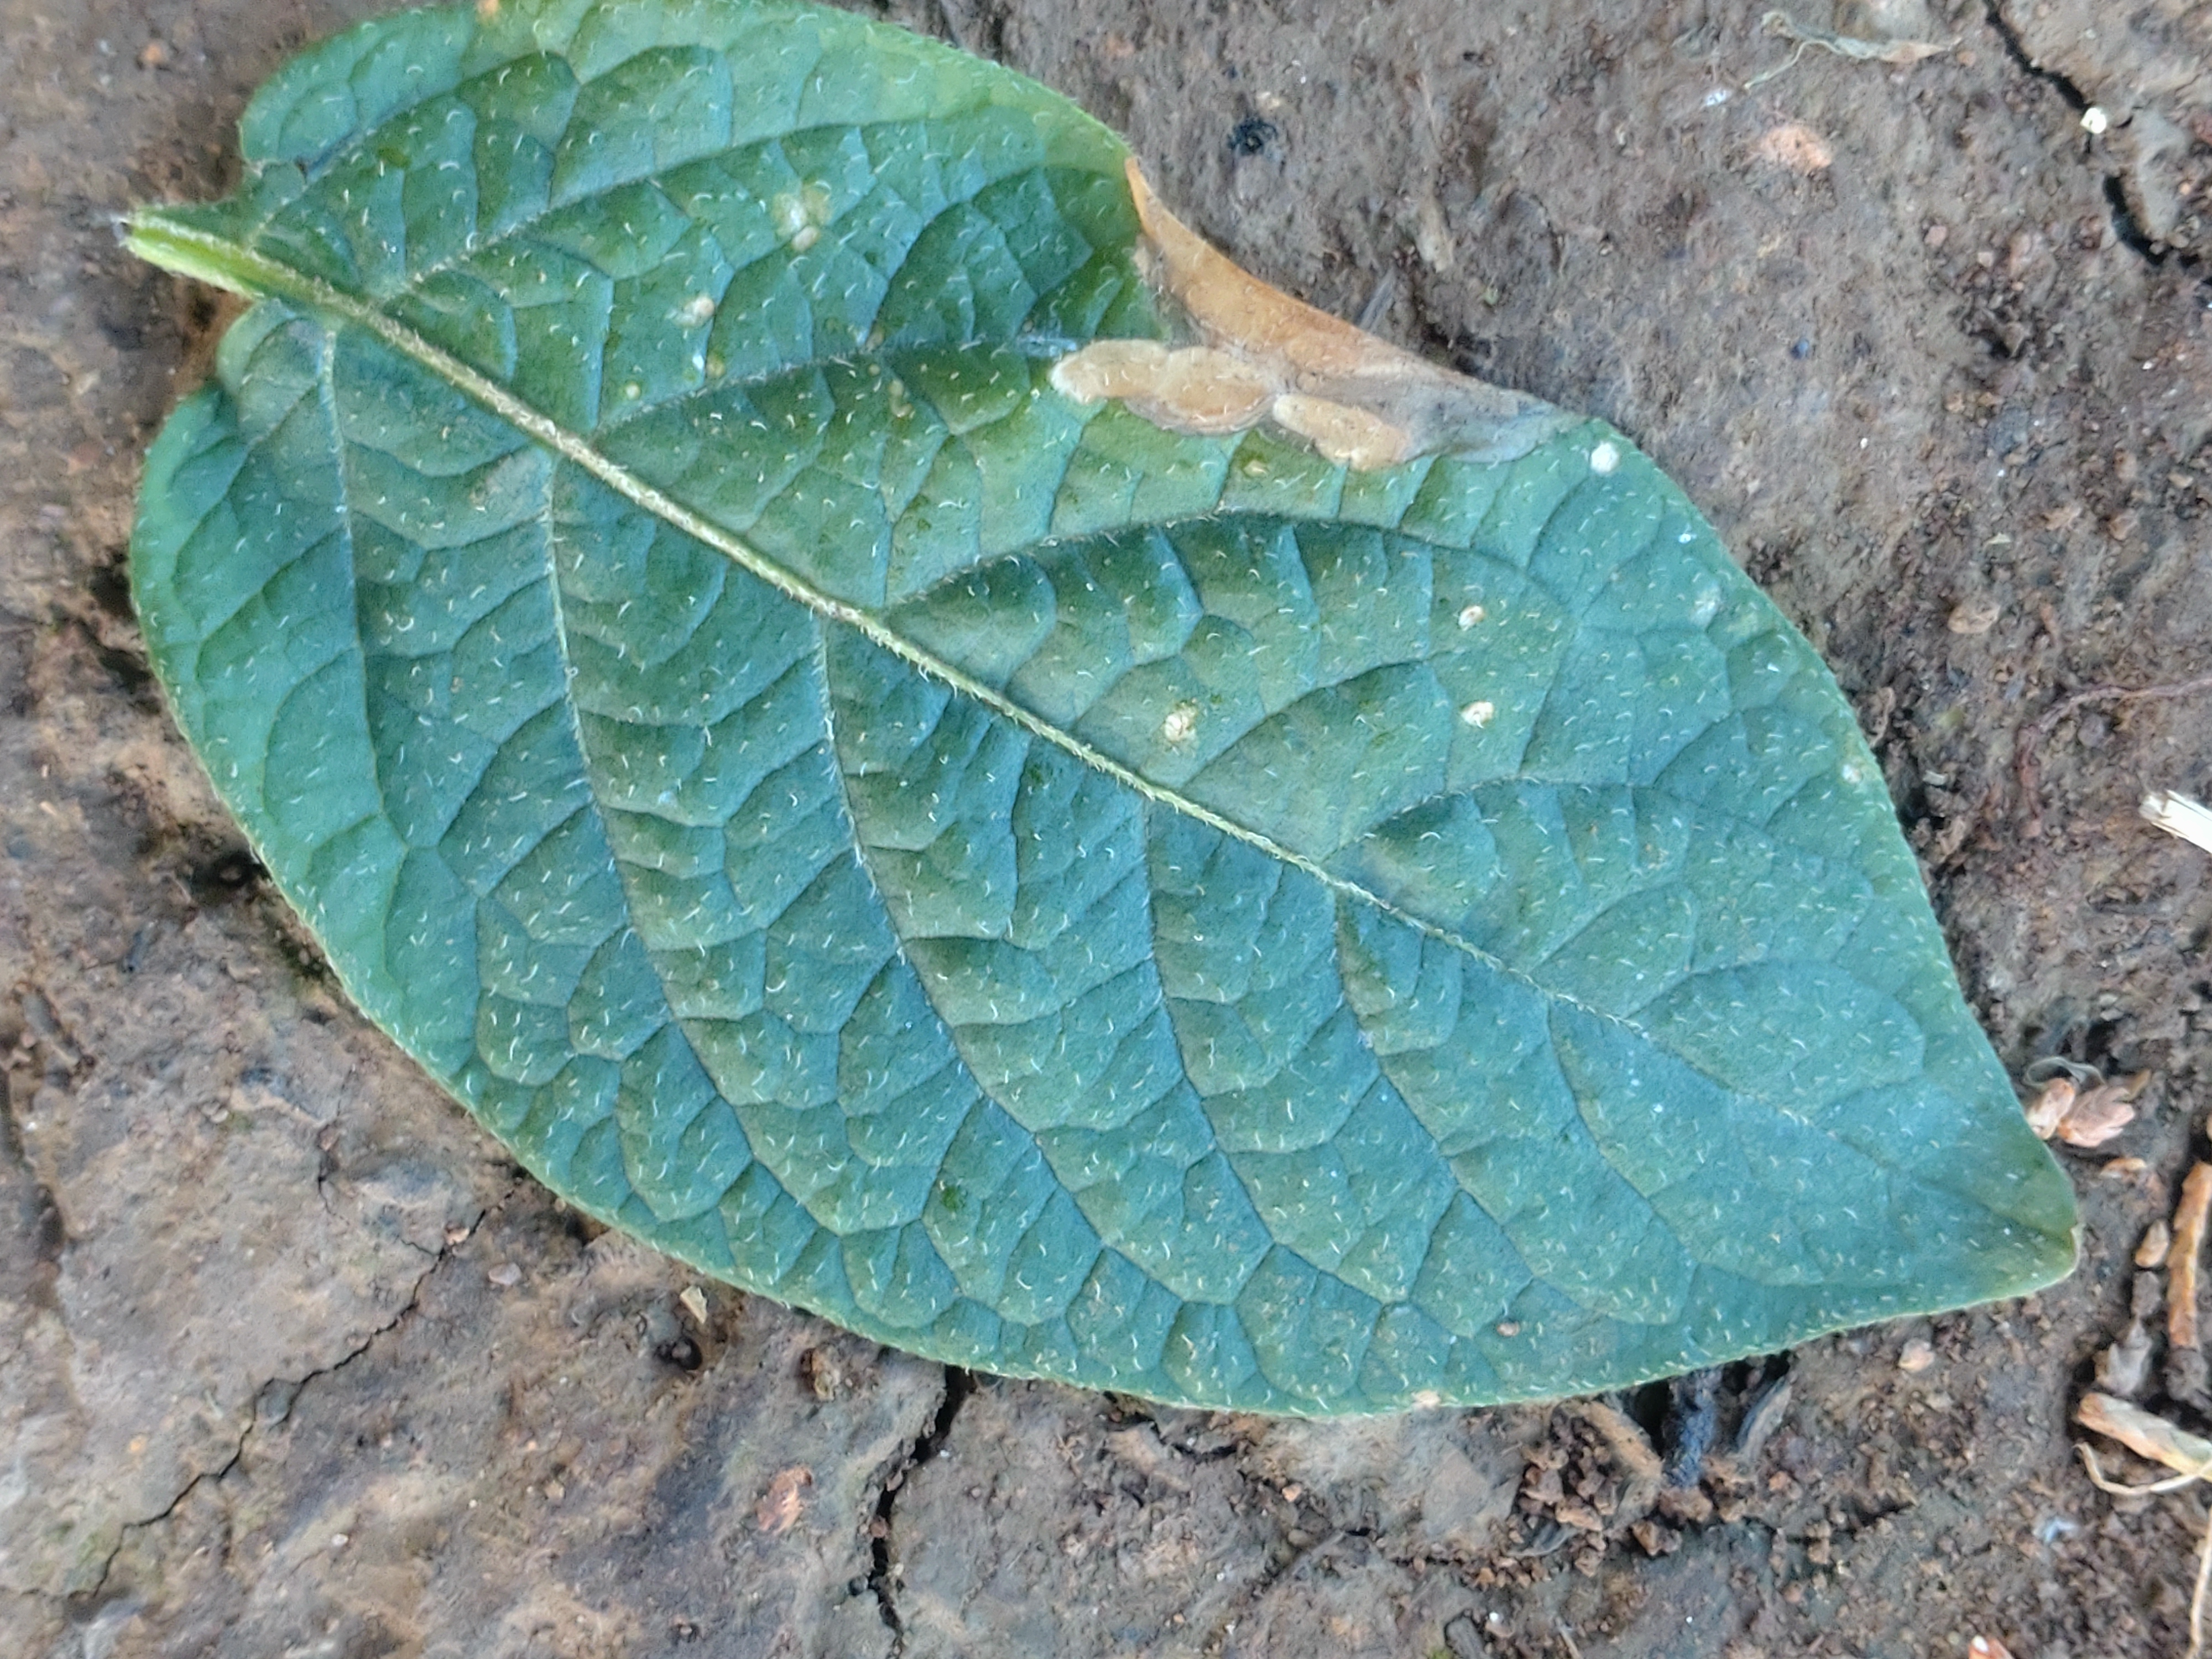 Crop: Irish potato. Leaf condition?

early blight
